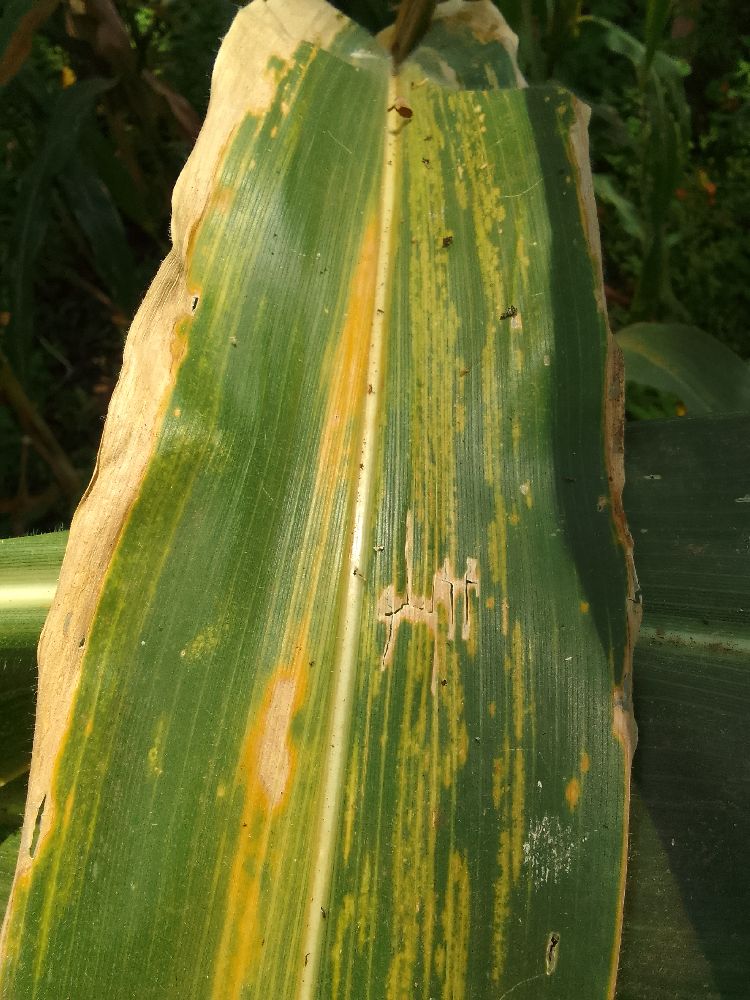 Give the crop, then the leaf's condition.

maize, maize lethal necrosis
